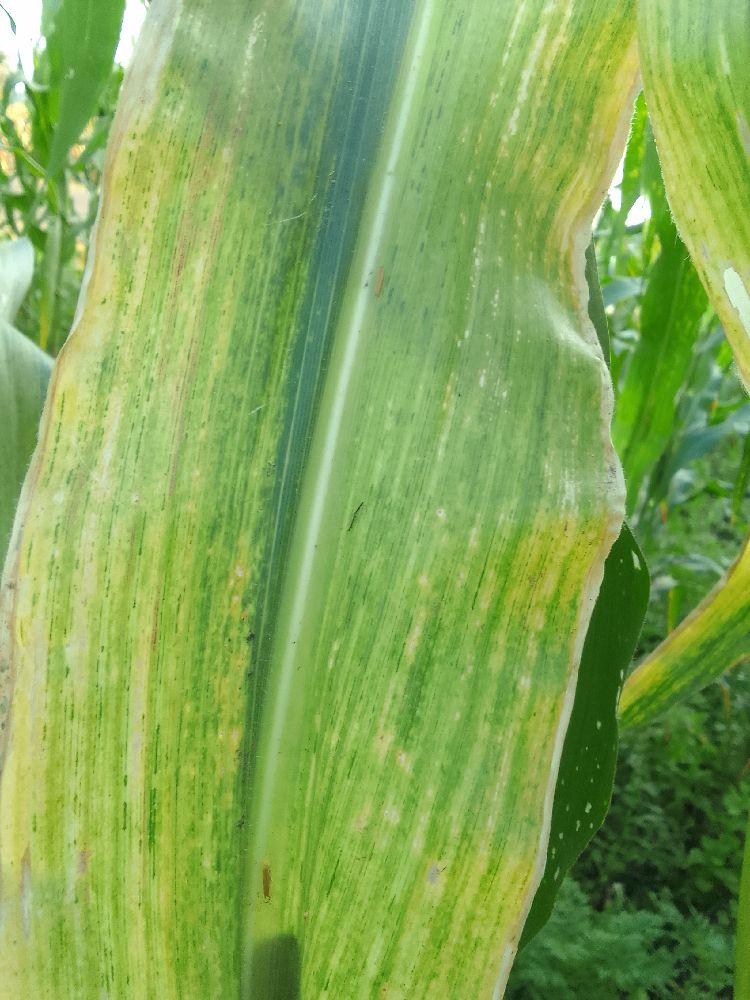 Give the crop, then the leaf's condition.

maize, maize lethal necrosis
